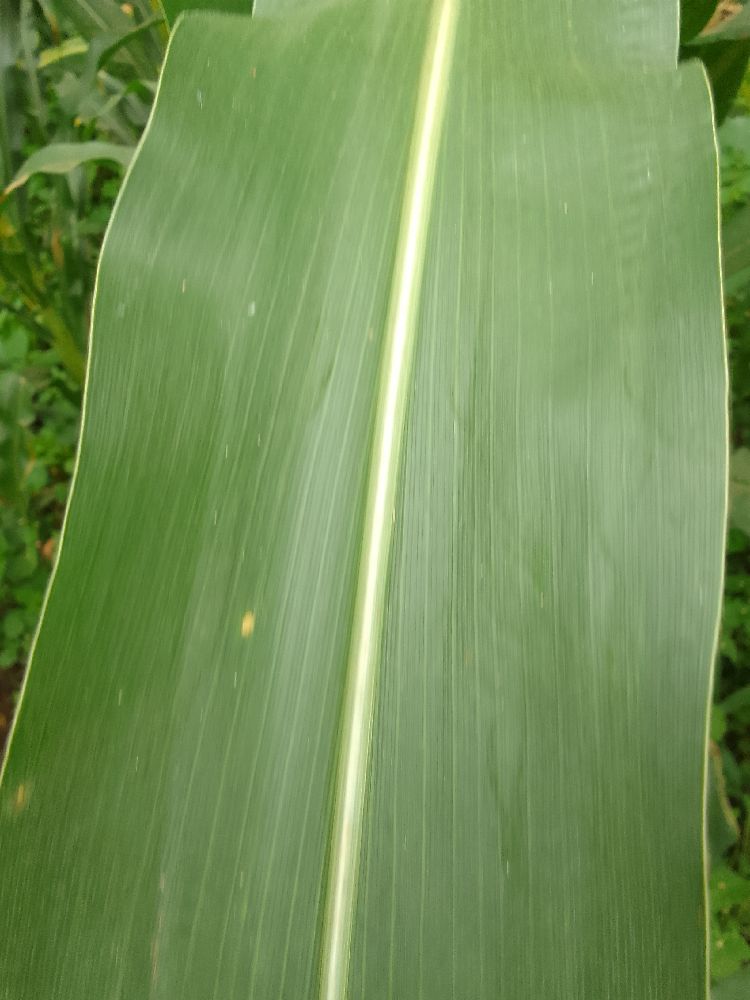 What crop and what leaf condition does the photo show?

maize, healthy
